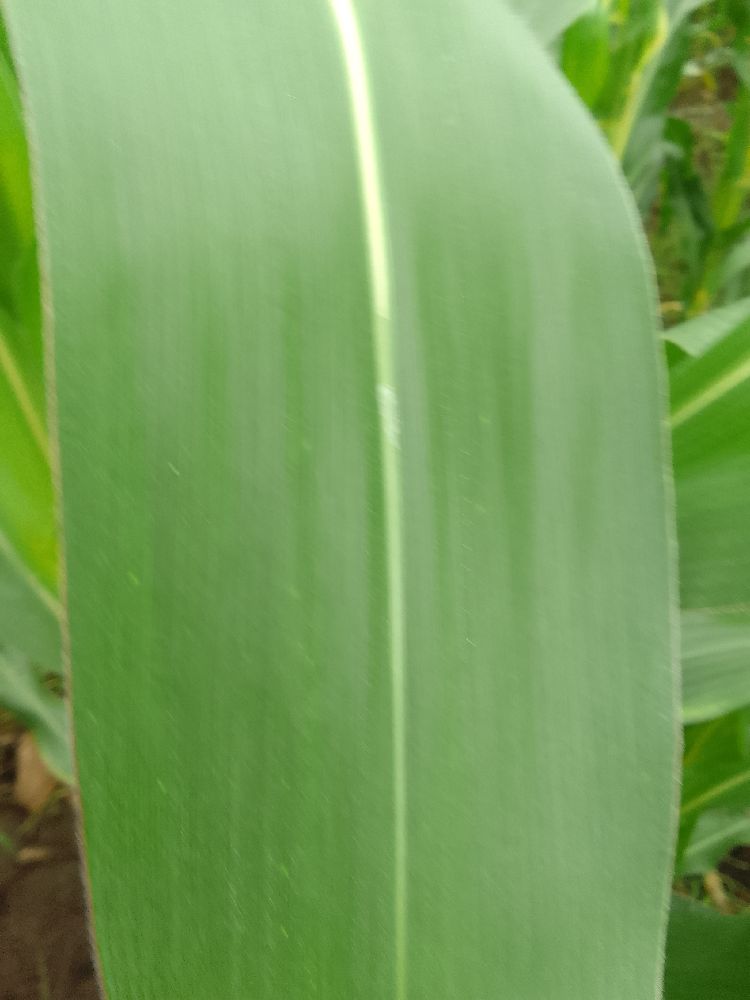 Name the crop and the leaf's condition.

maize, healthy
